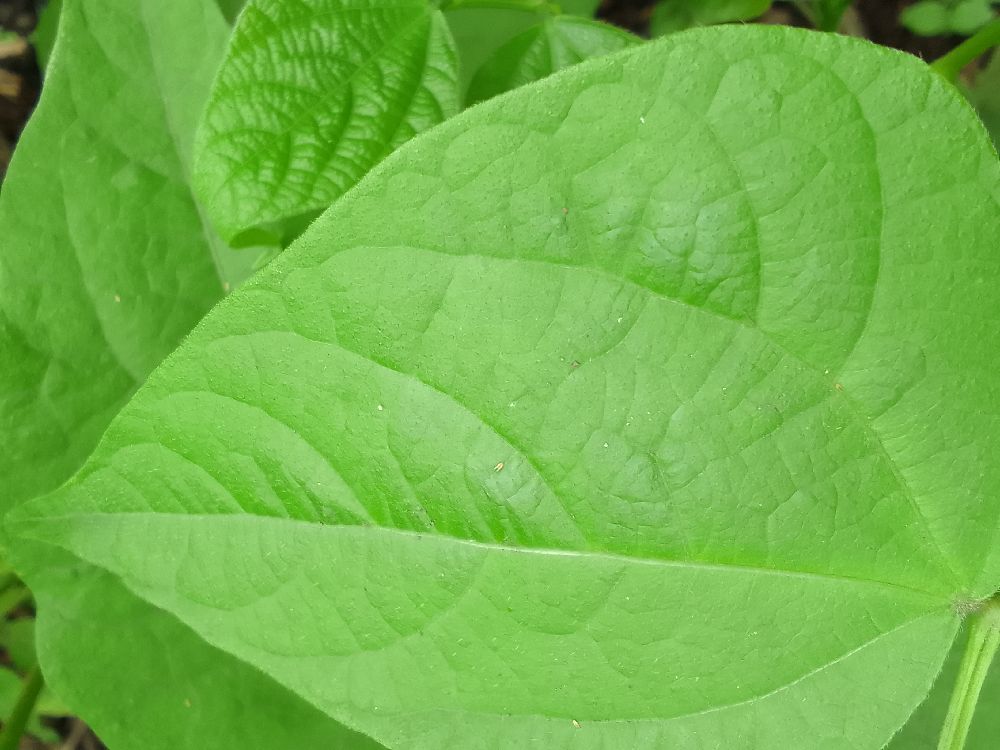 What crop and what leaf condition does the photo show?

common bean, healthy
